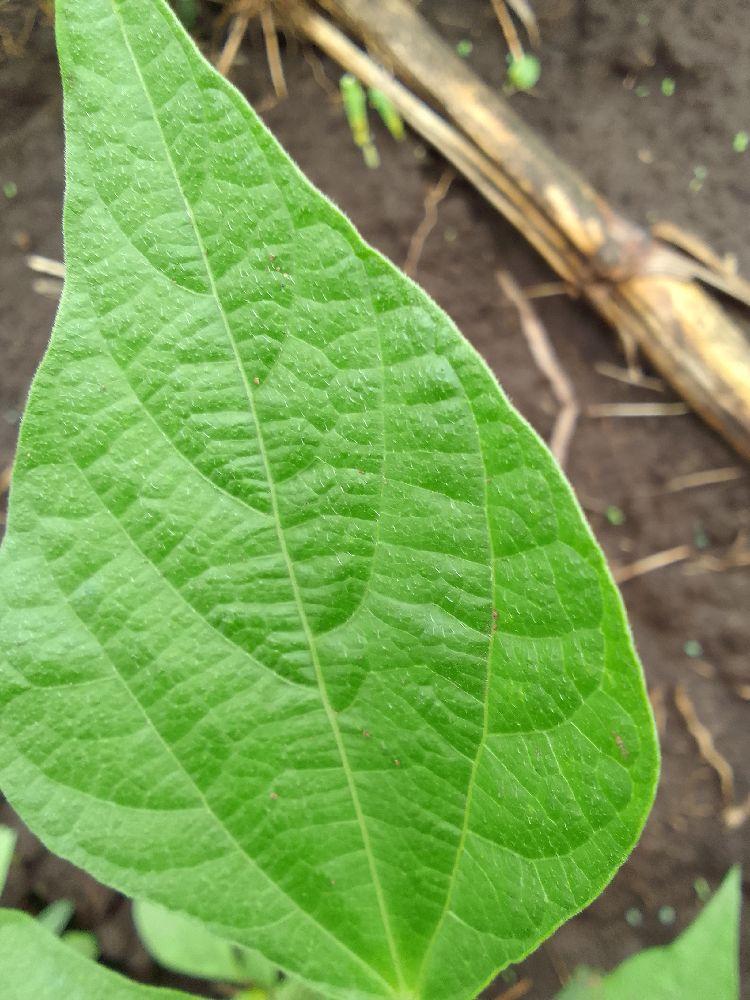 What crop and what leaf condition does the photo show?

common bean, healthy
